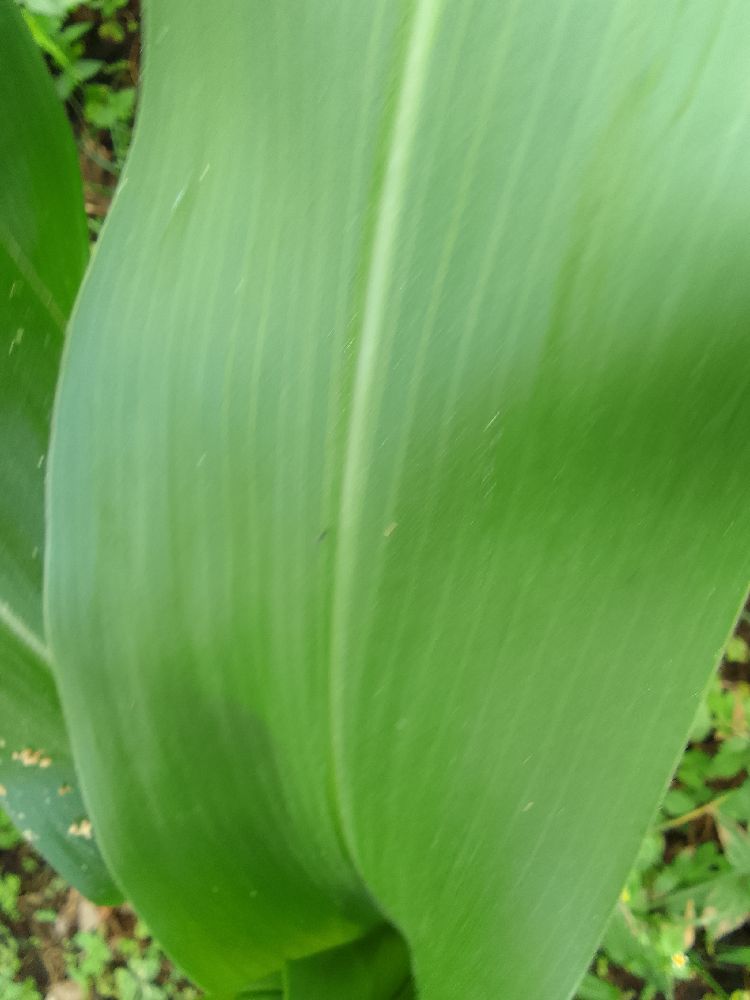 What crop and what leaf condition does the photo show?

maize, healthy
